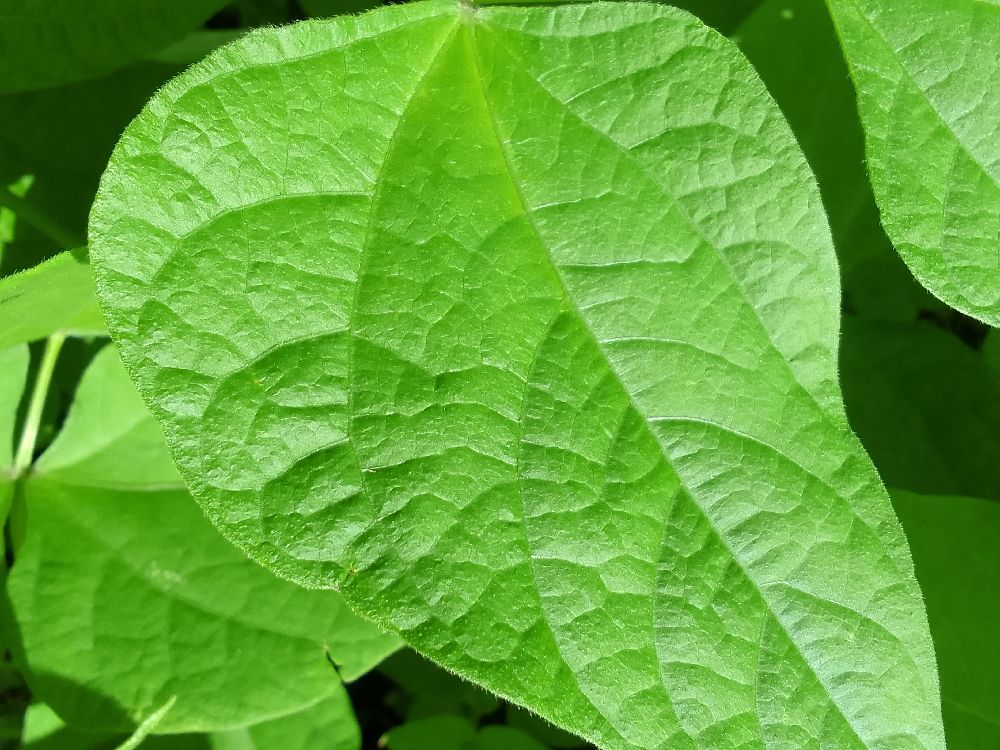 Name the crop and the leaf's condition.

common bean, healthy
